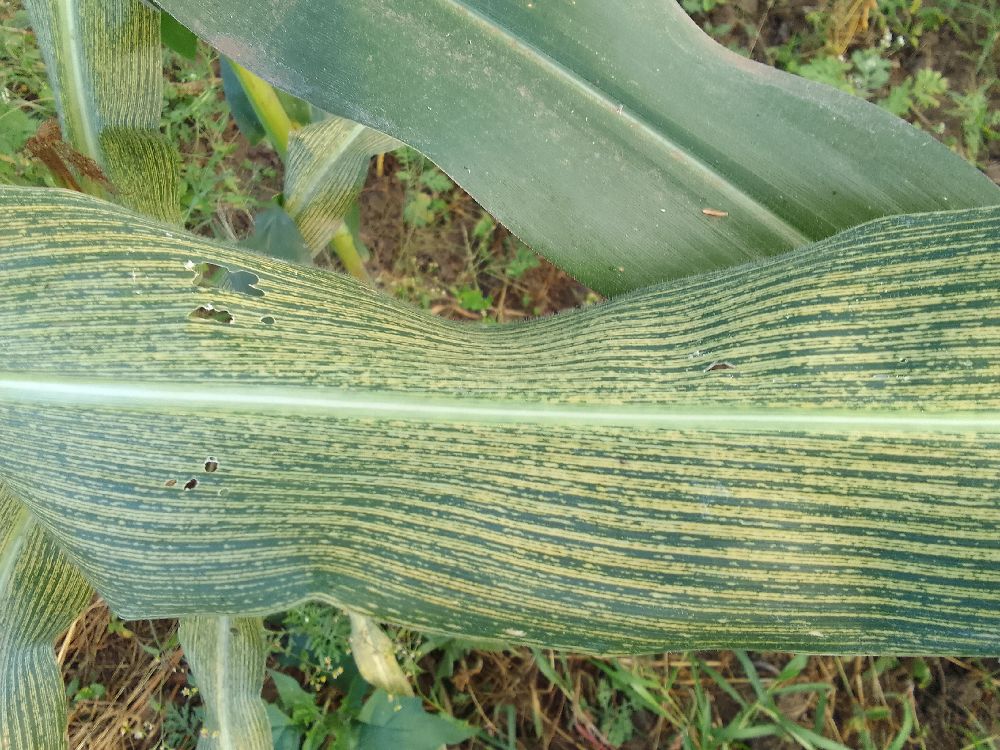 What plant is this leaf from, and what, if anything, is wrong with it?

maize, maize streak virus
